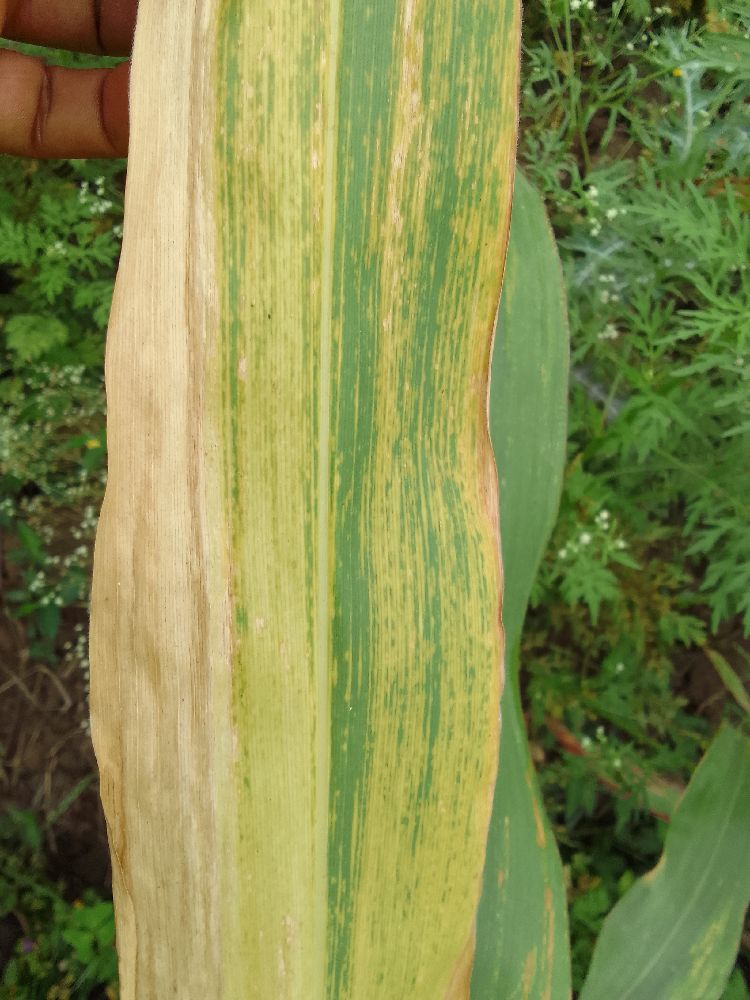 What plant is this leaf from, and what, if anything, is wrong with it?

maize, maize lethal necrosis
